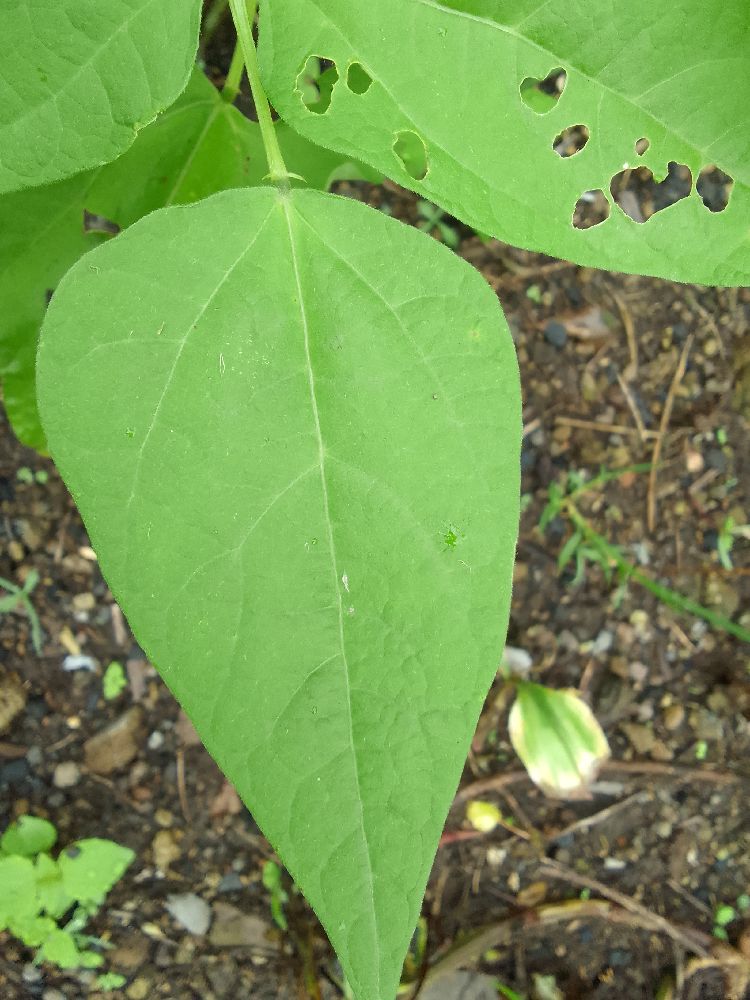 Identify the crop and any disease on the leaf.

common bean, healthy
